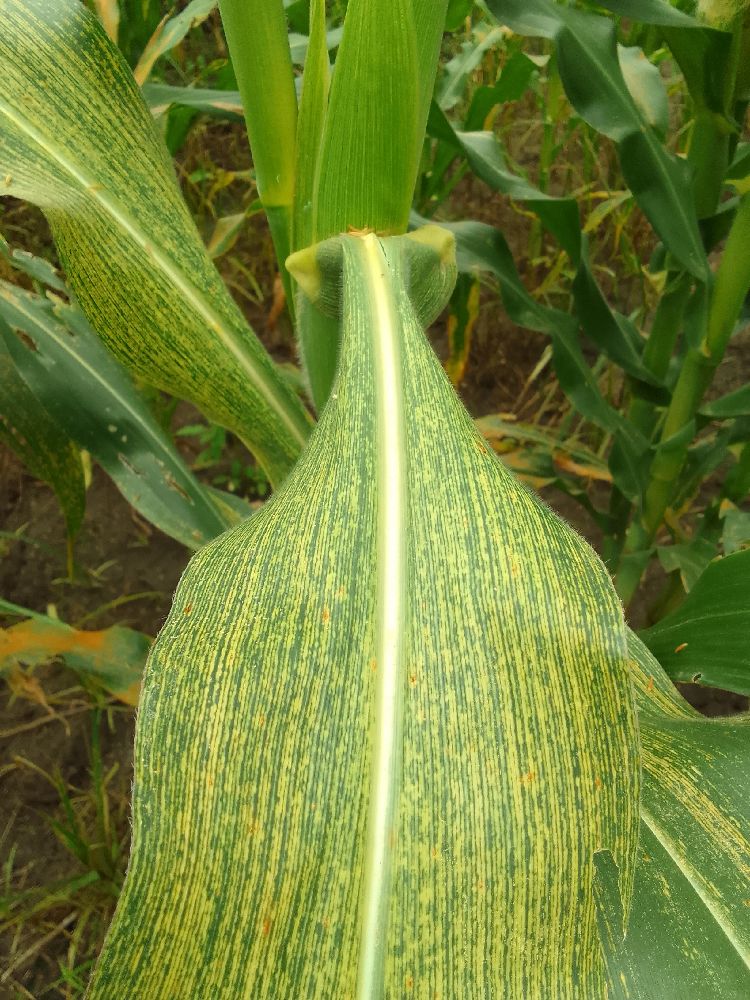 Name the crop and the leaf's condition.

maize, maize streak virus
